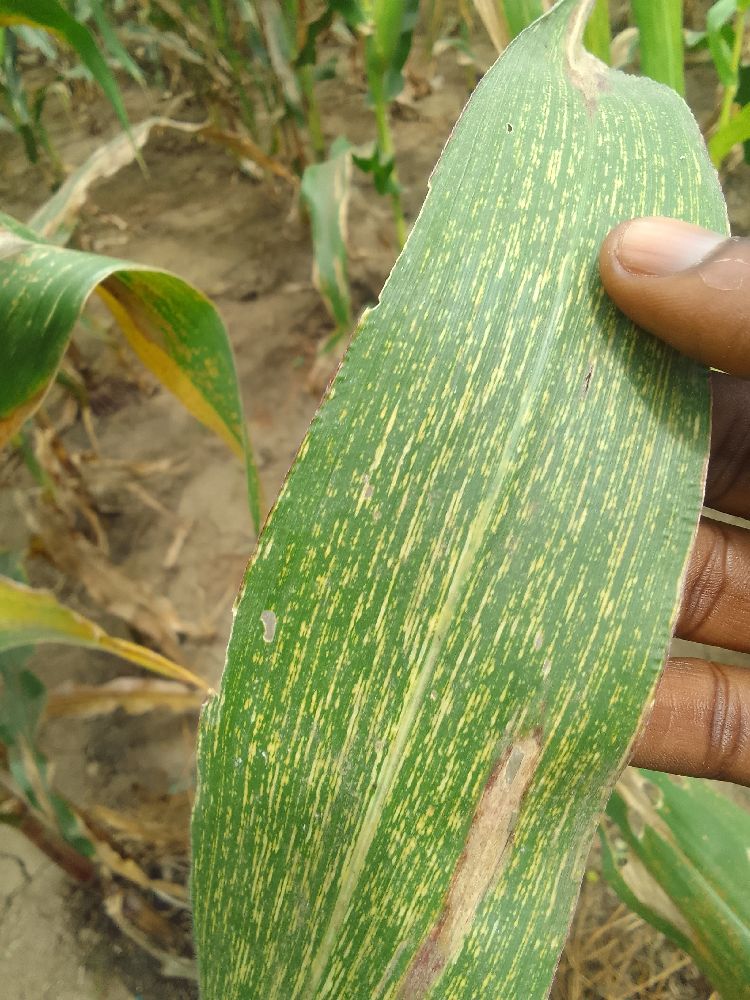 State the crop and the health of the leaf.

maize, maize streak virus
